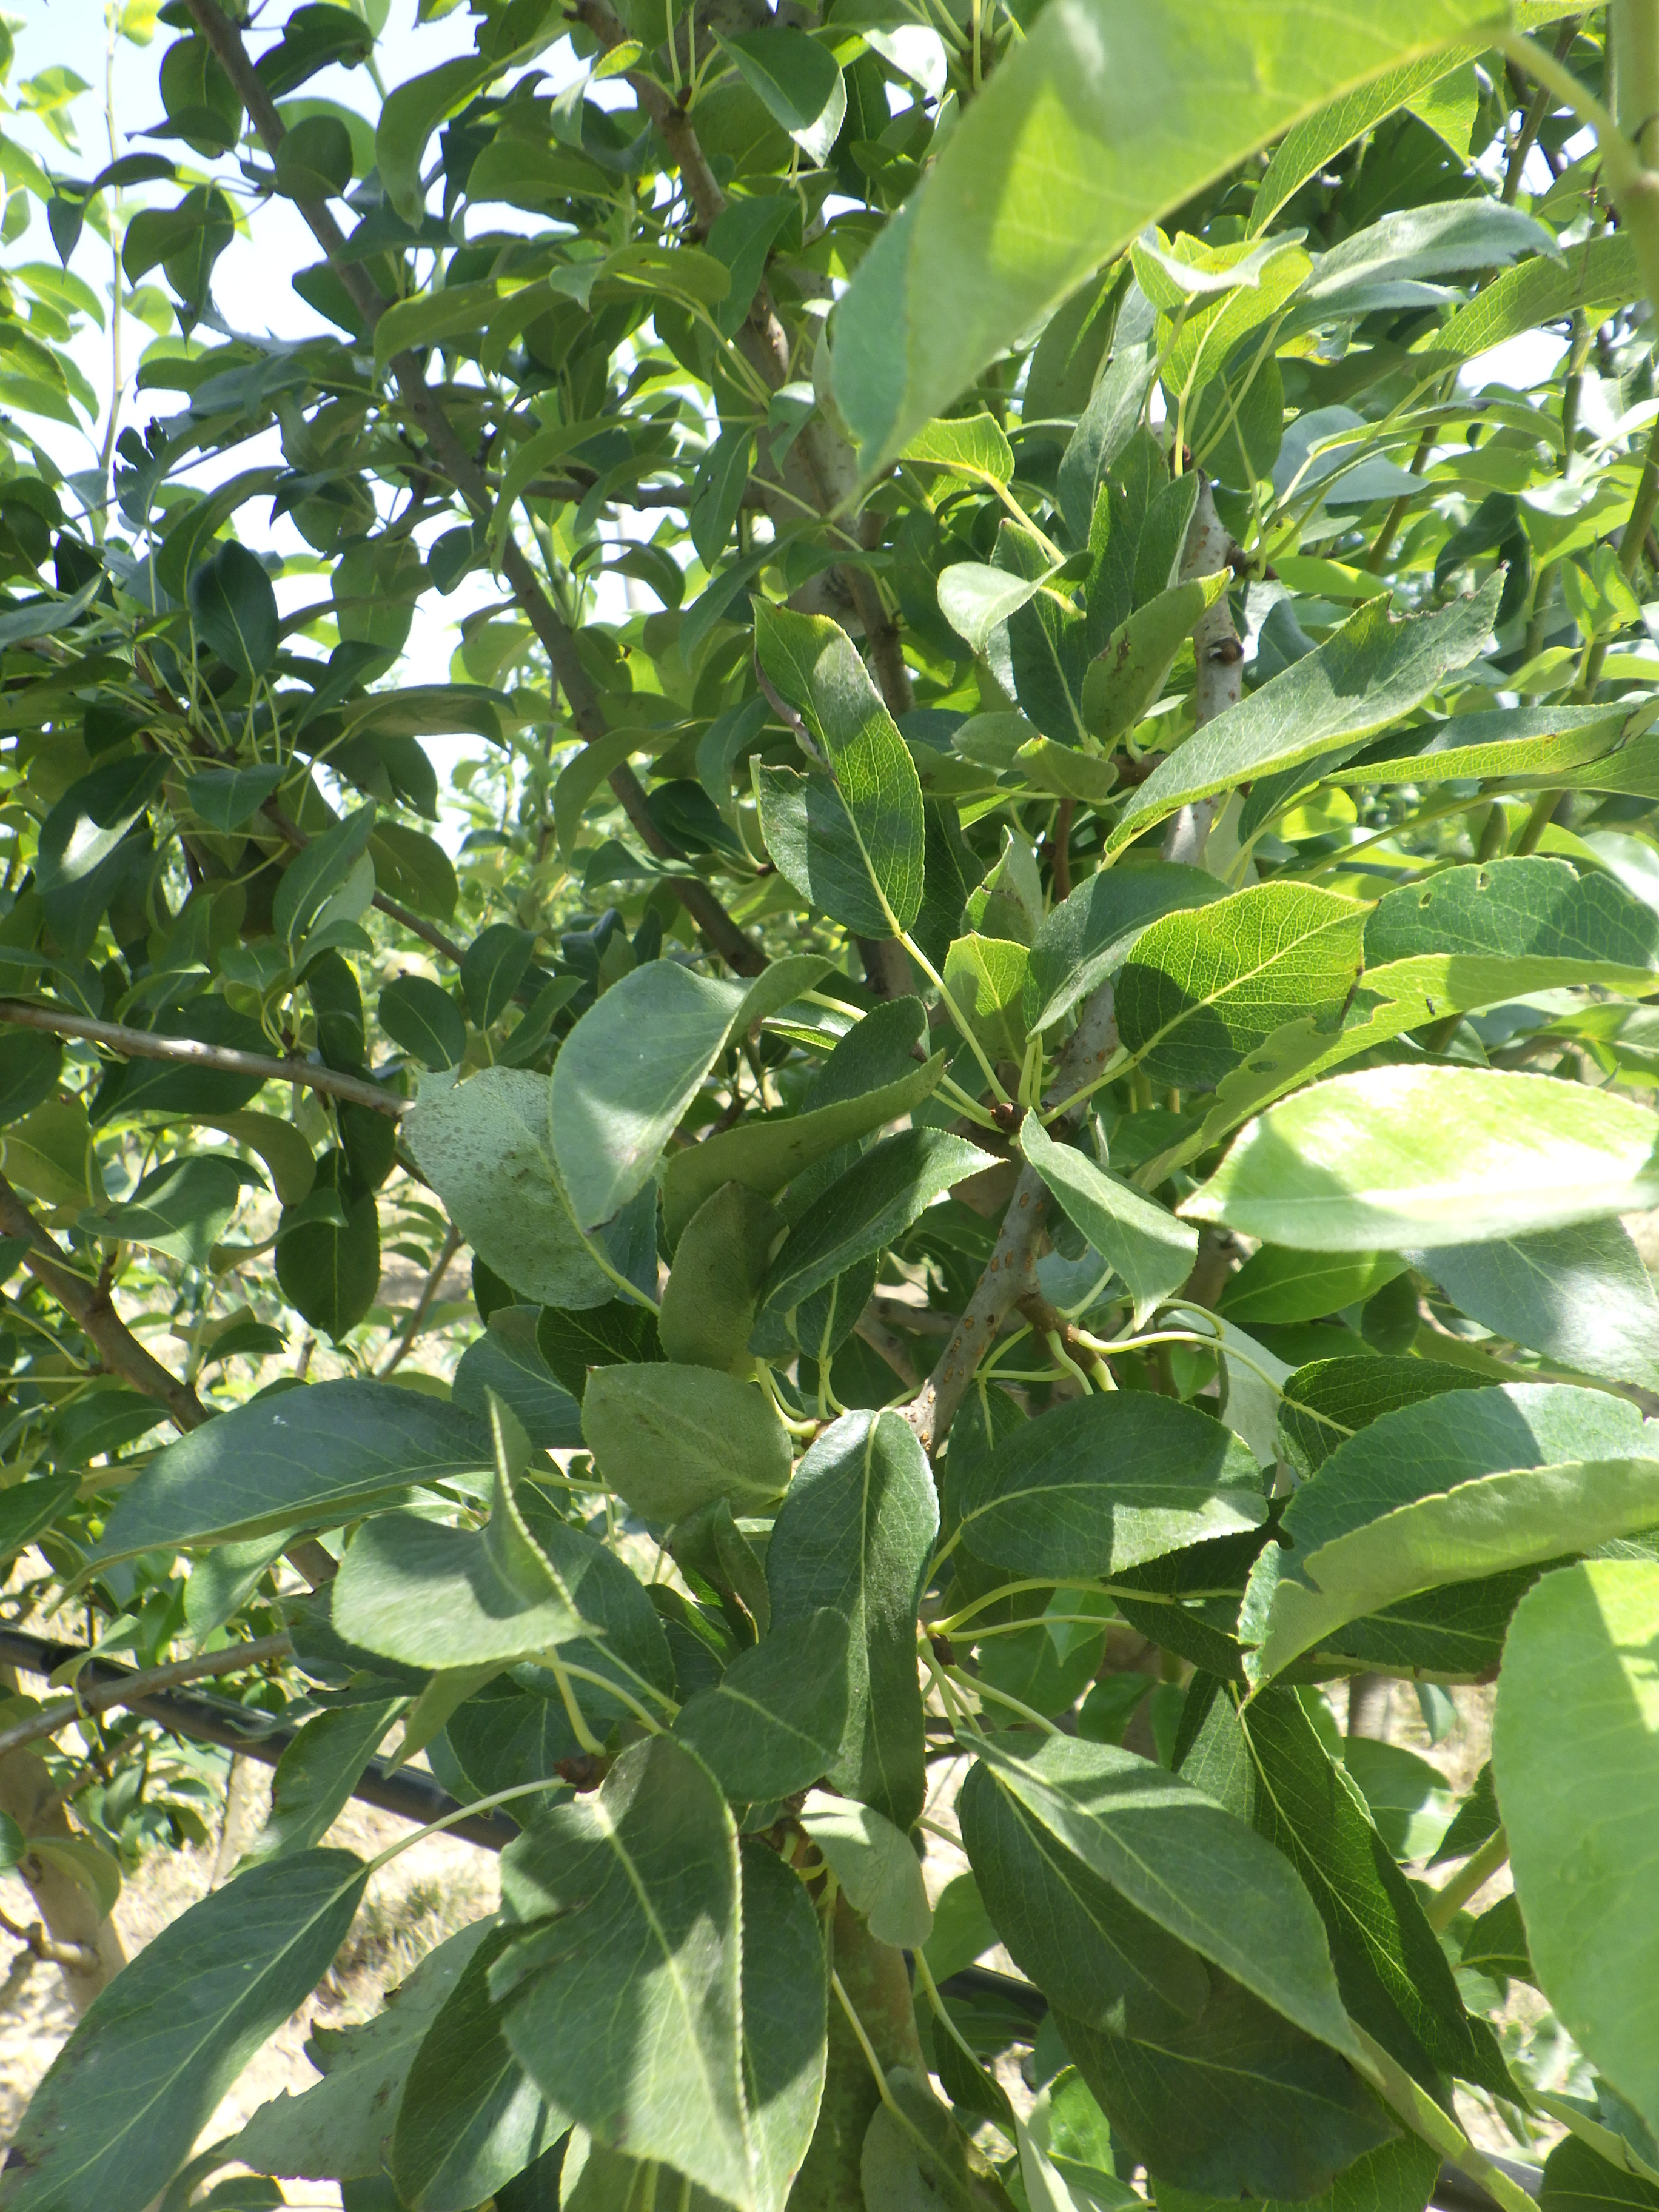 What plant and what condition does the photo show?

pear, mechanical damage, phytophagous
